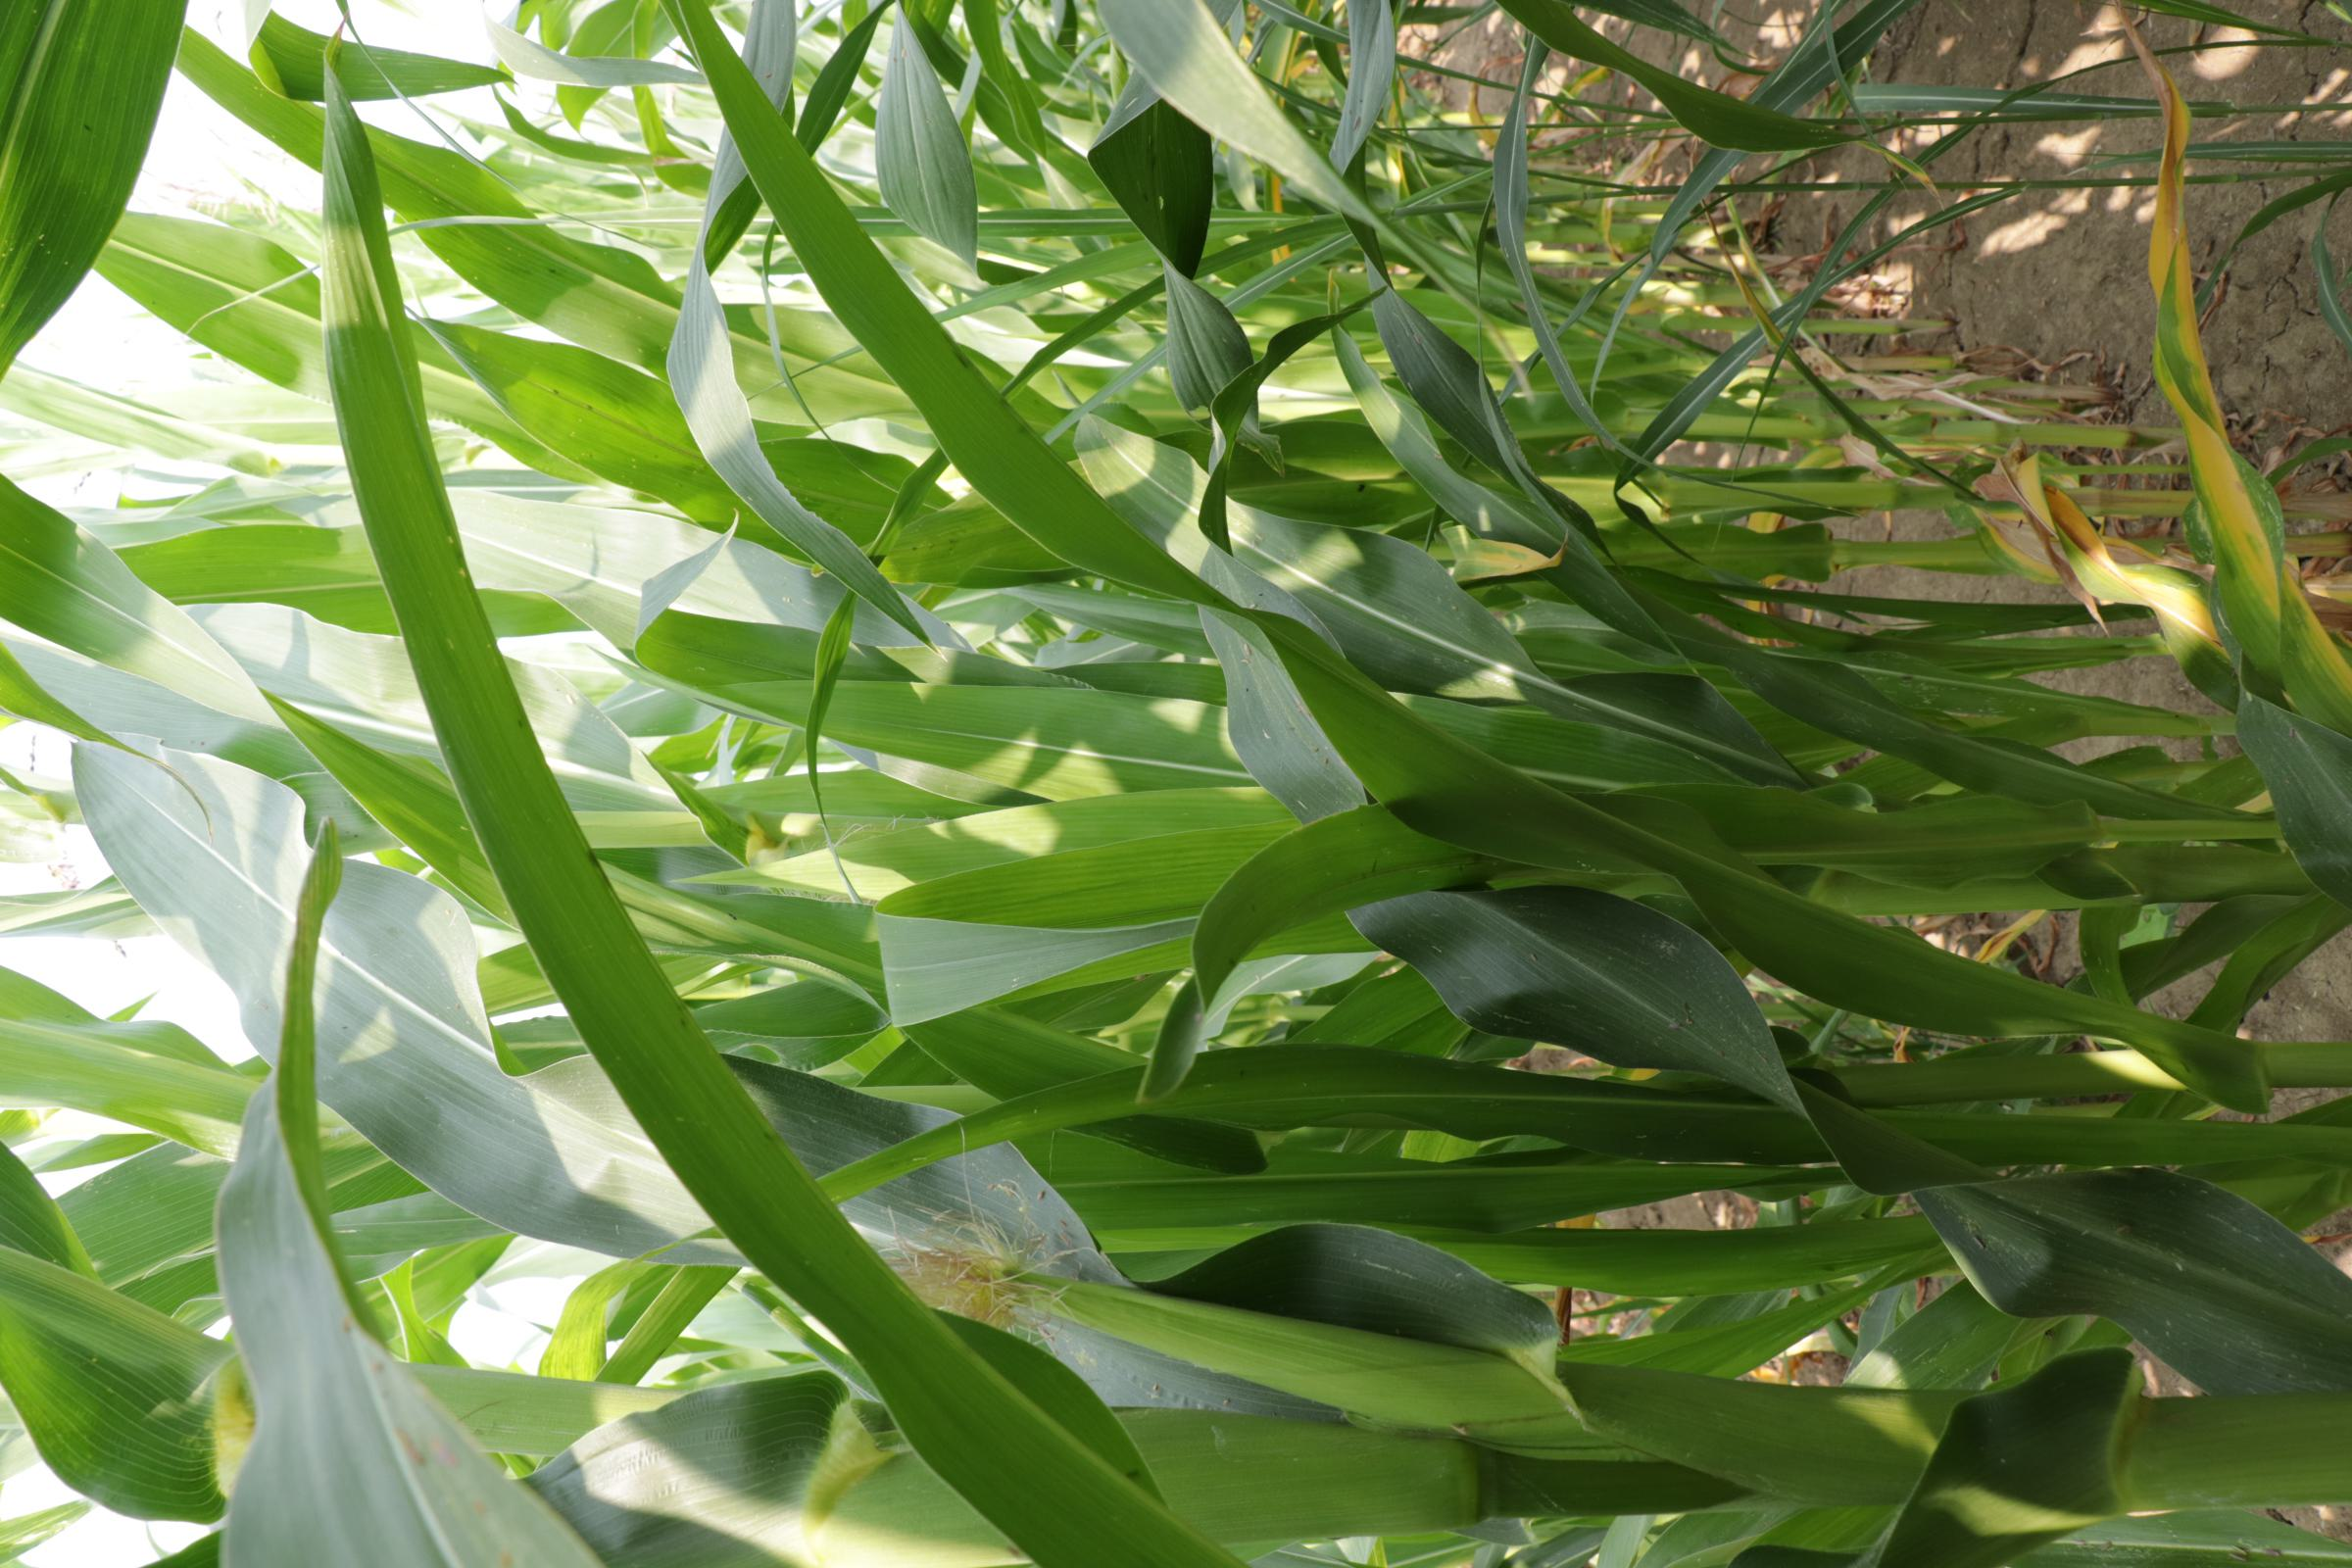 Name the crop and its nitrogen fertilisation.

maize, full nitrogen fertilisation
